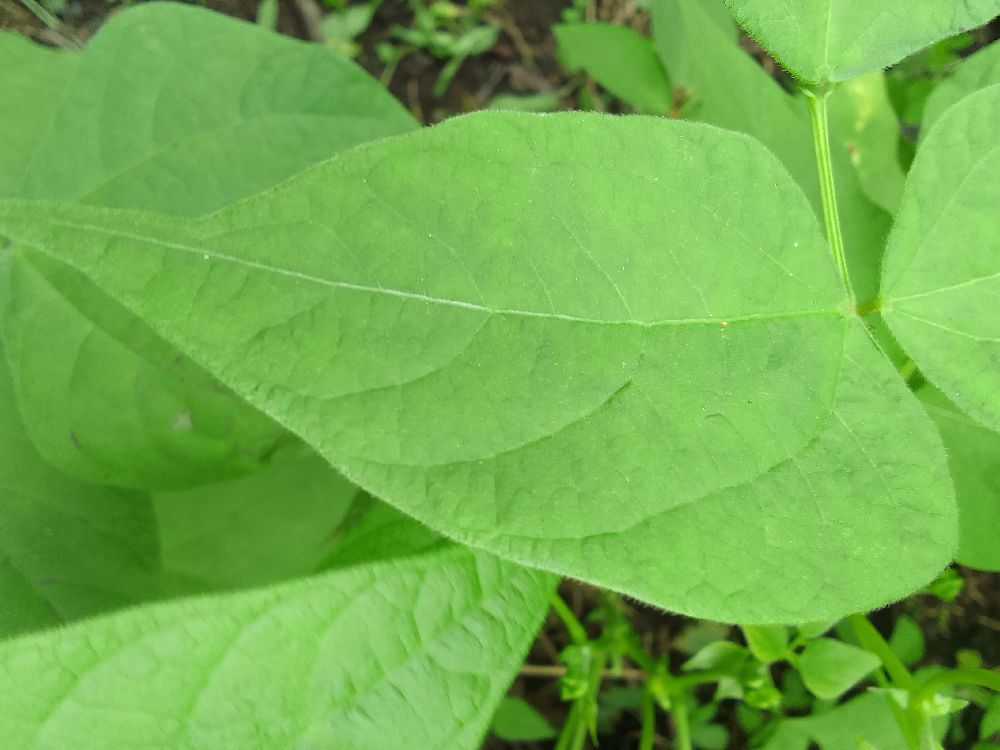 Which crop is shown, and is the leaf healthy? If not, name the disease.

common bean, healthy
